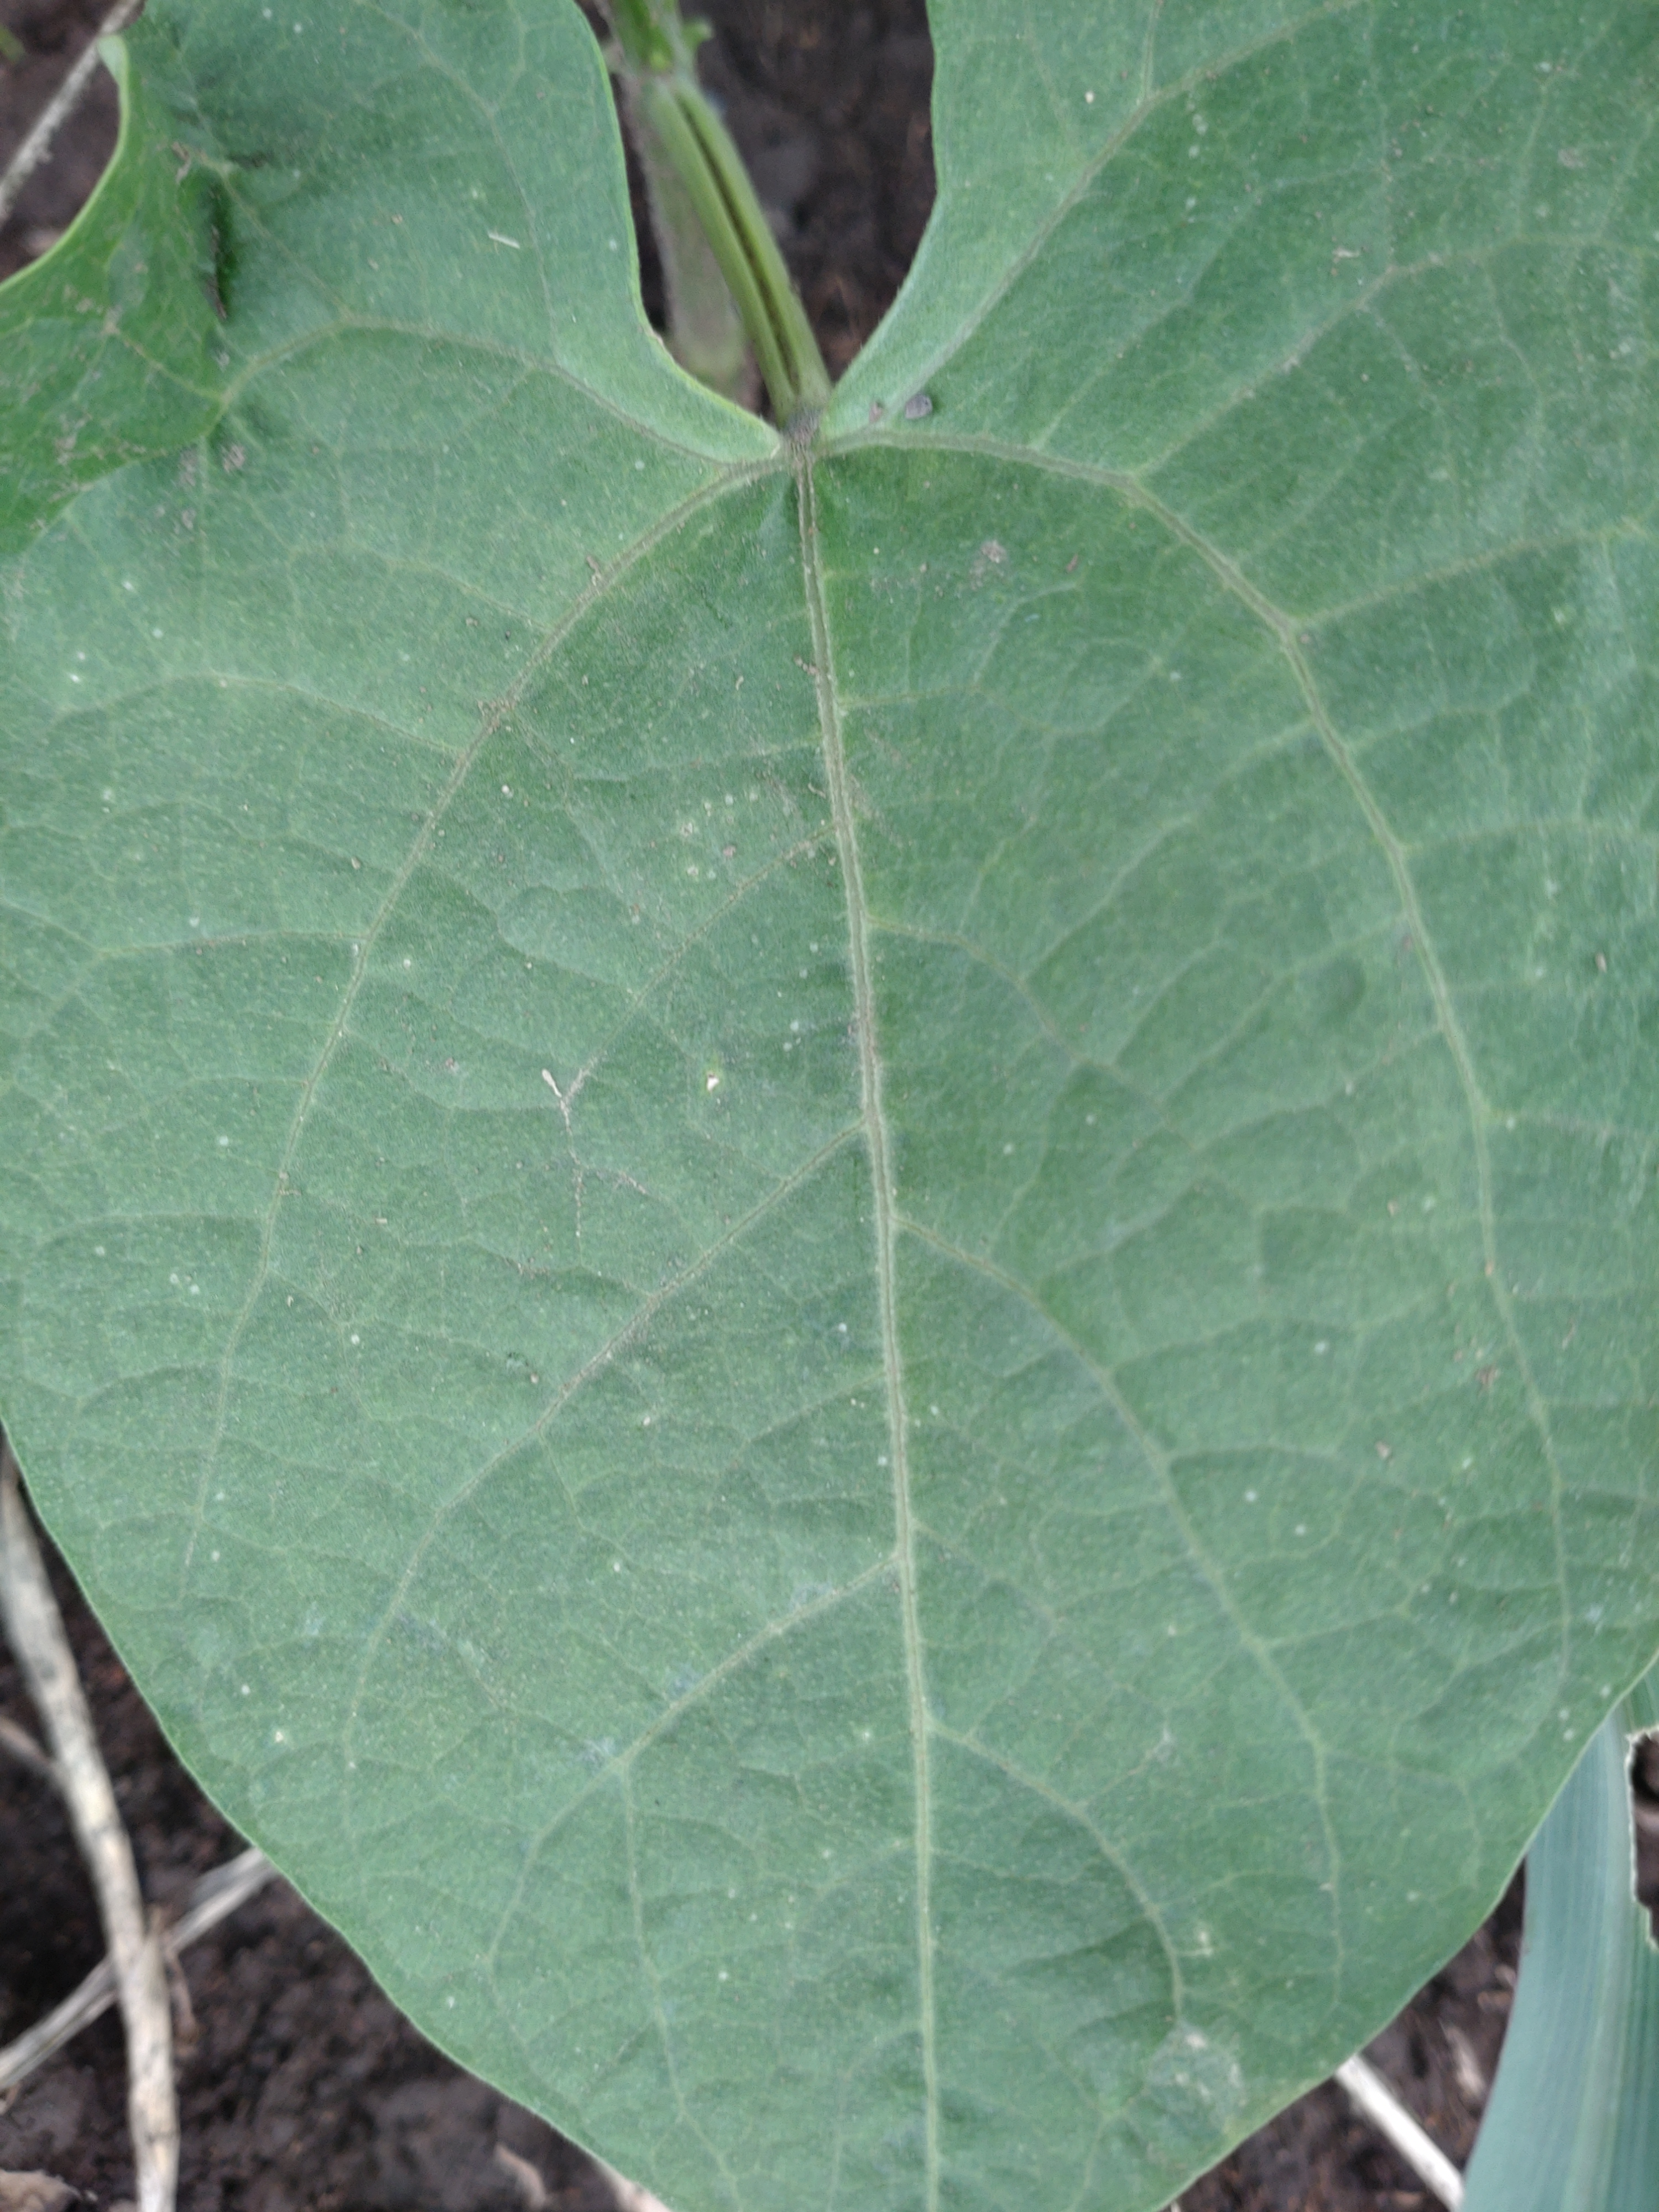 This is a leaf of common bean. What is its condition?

healthy
